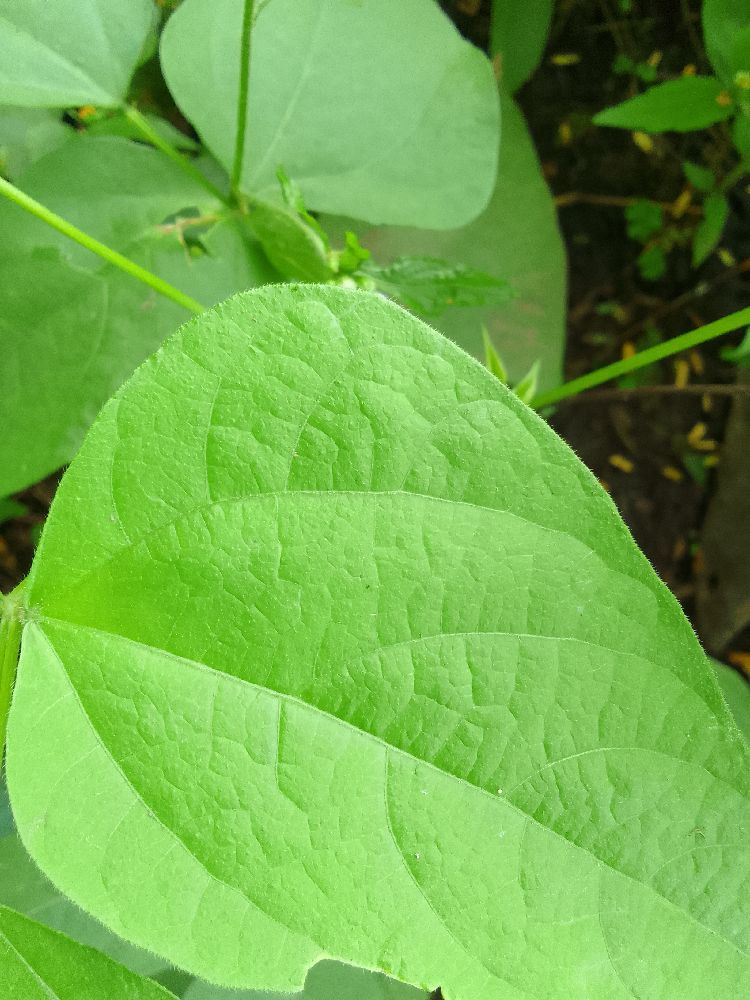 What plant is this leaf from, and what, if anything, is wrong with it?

common bean, healthy
